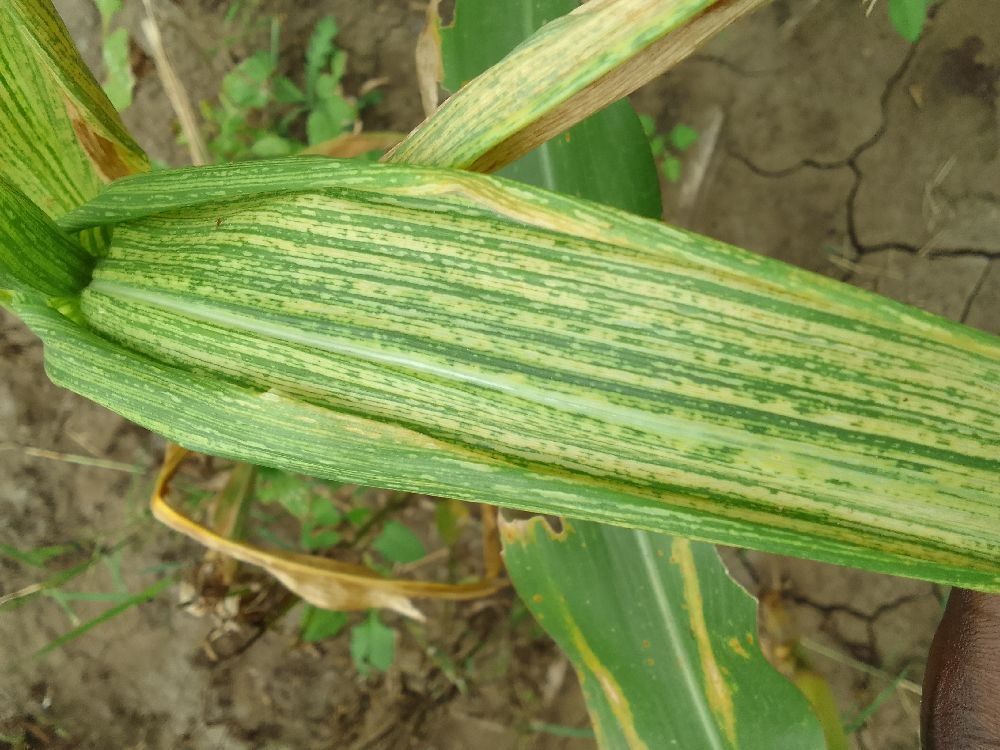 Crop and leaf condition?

maize, maize streak virus
